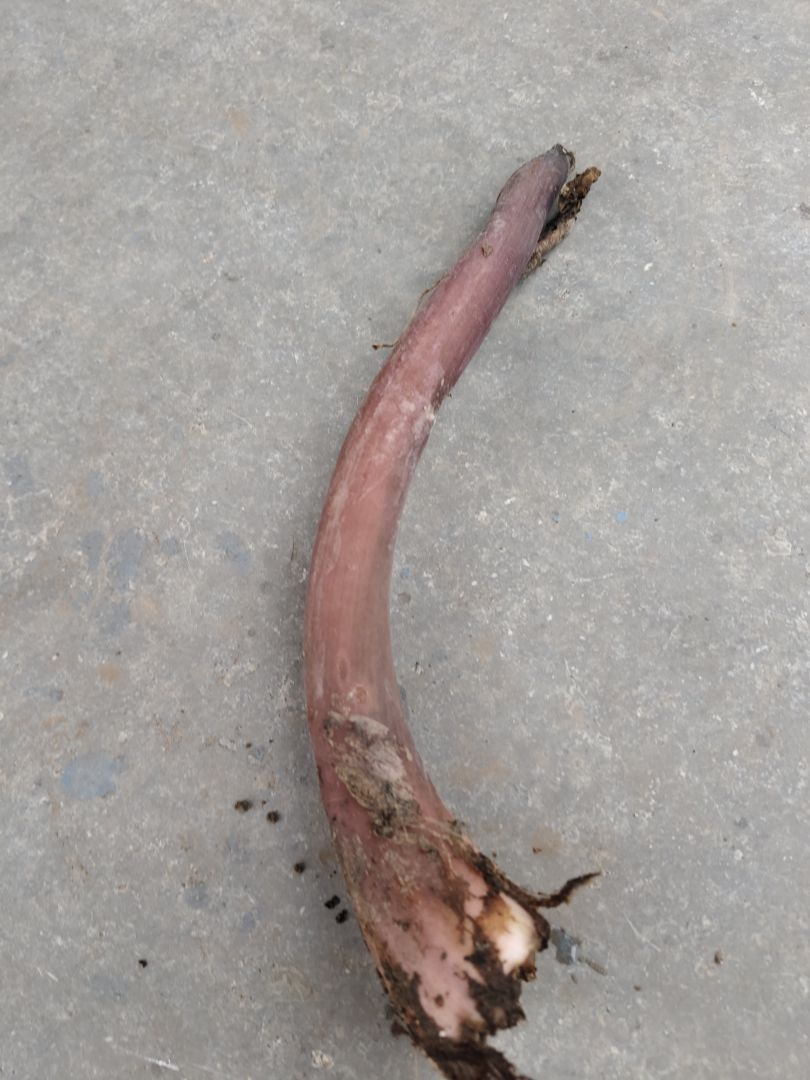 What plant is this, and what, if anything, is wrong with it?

taro, root rot
